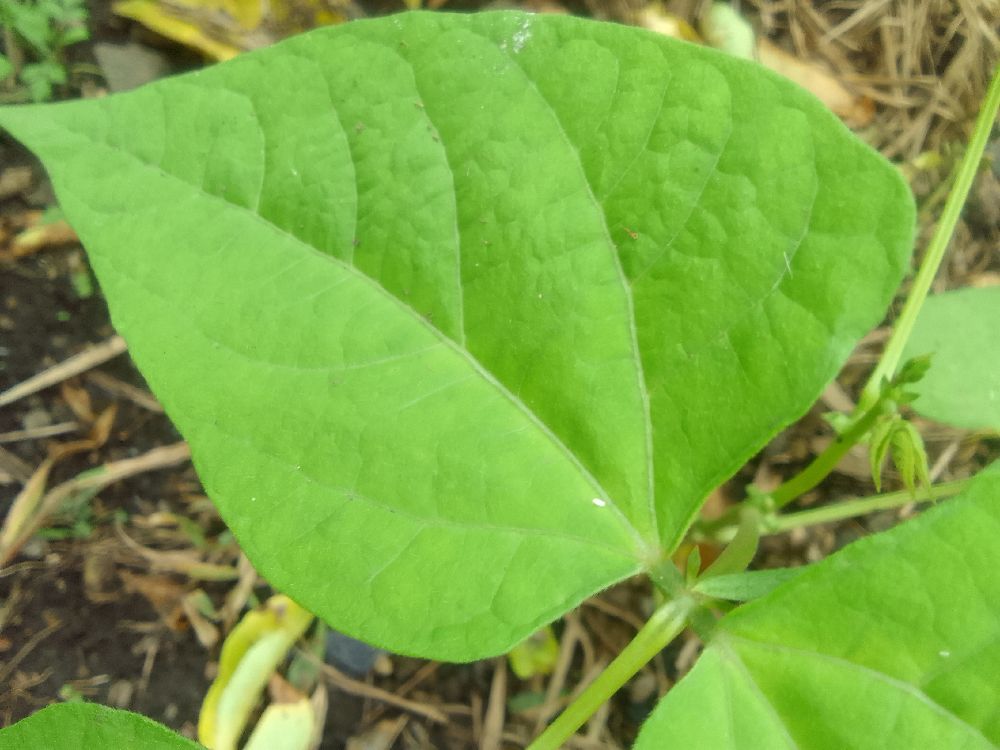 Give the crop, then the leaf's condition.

common bean, healthy
